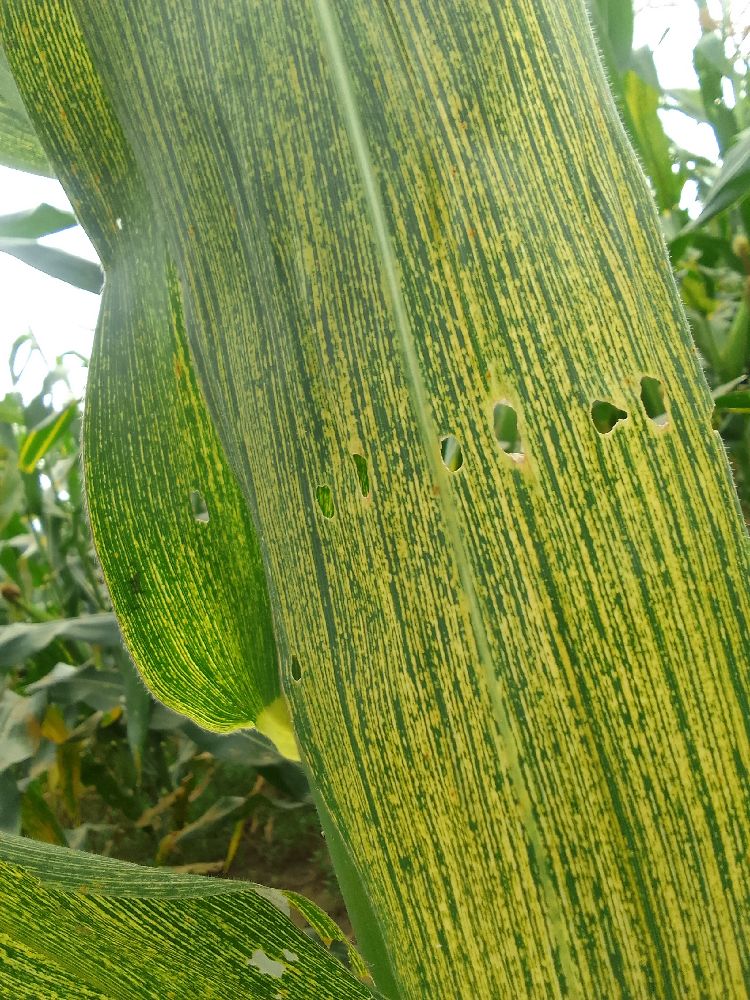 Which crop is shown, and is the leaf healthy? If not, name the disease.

maize, maize streak virus
